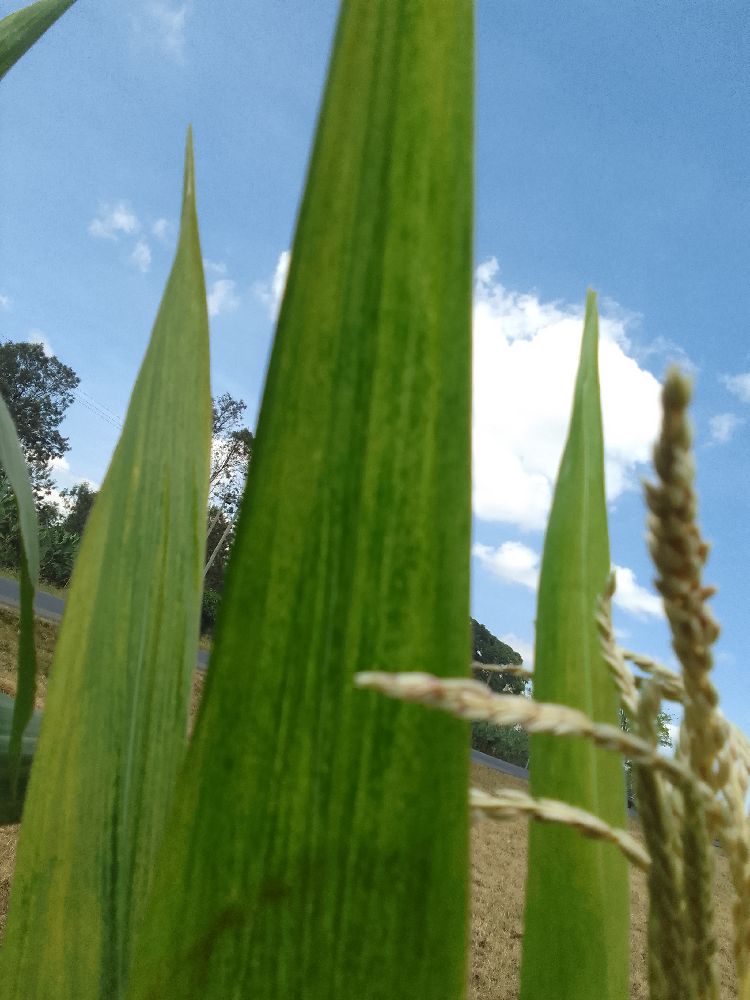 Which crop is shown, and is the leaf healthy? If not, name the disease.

maize, maize lethal necrosis
